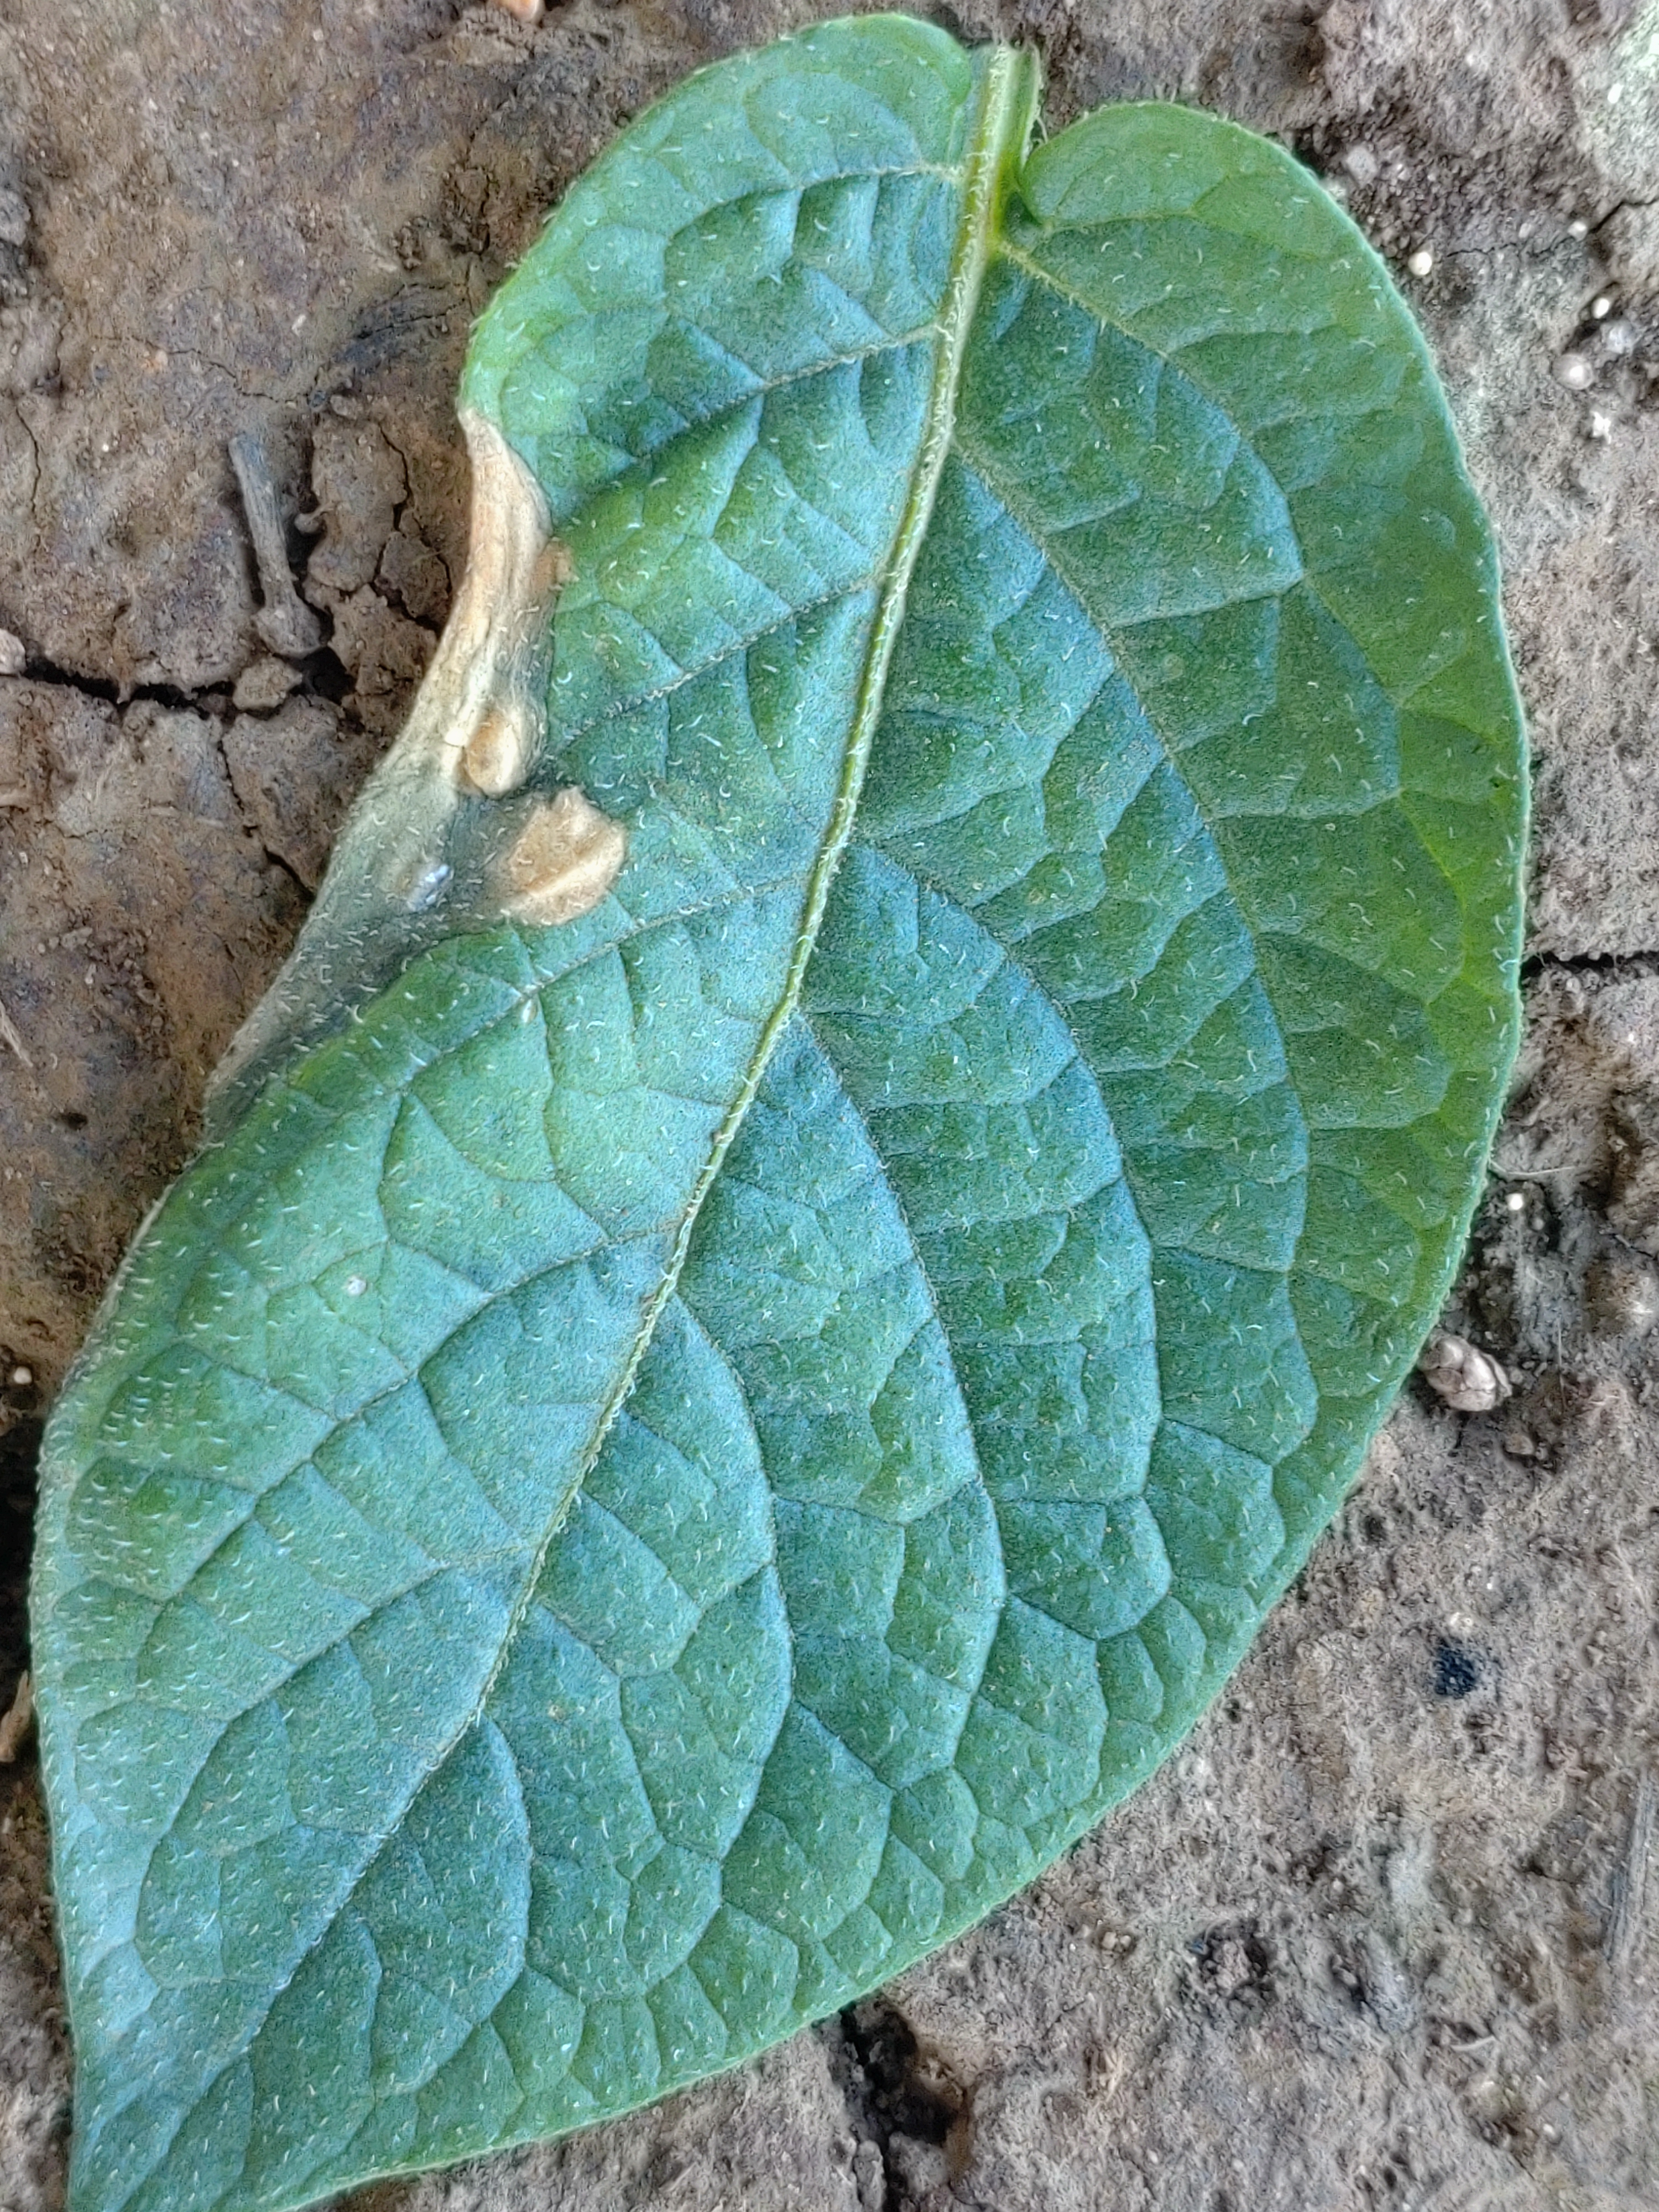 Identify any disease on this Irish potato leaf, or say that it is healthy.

early blight
